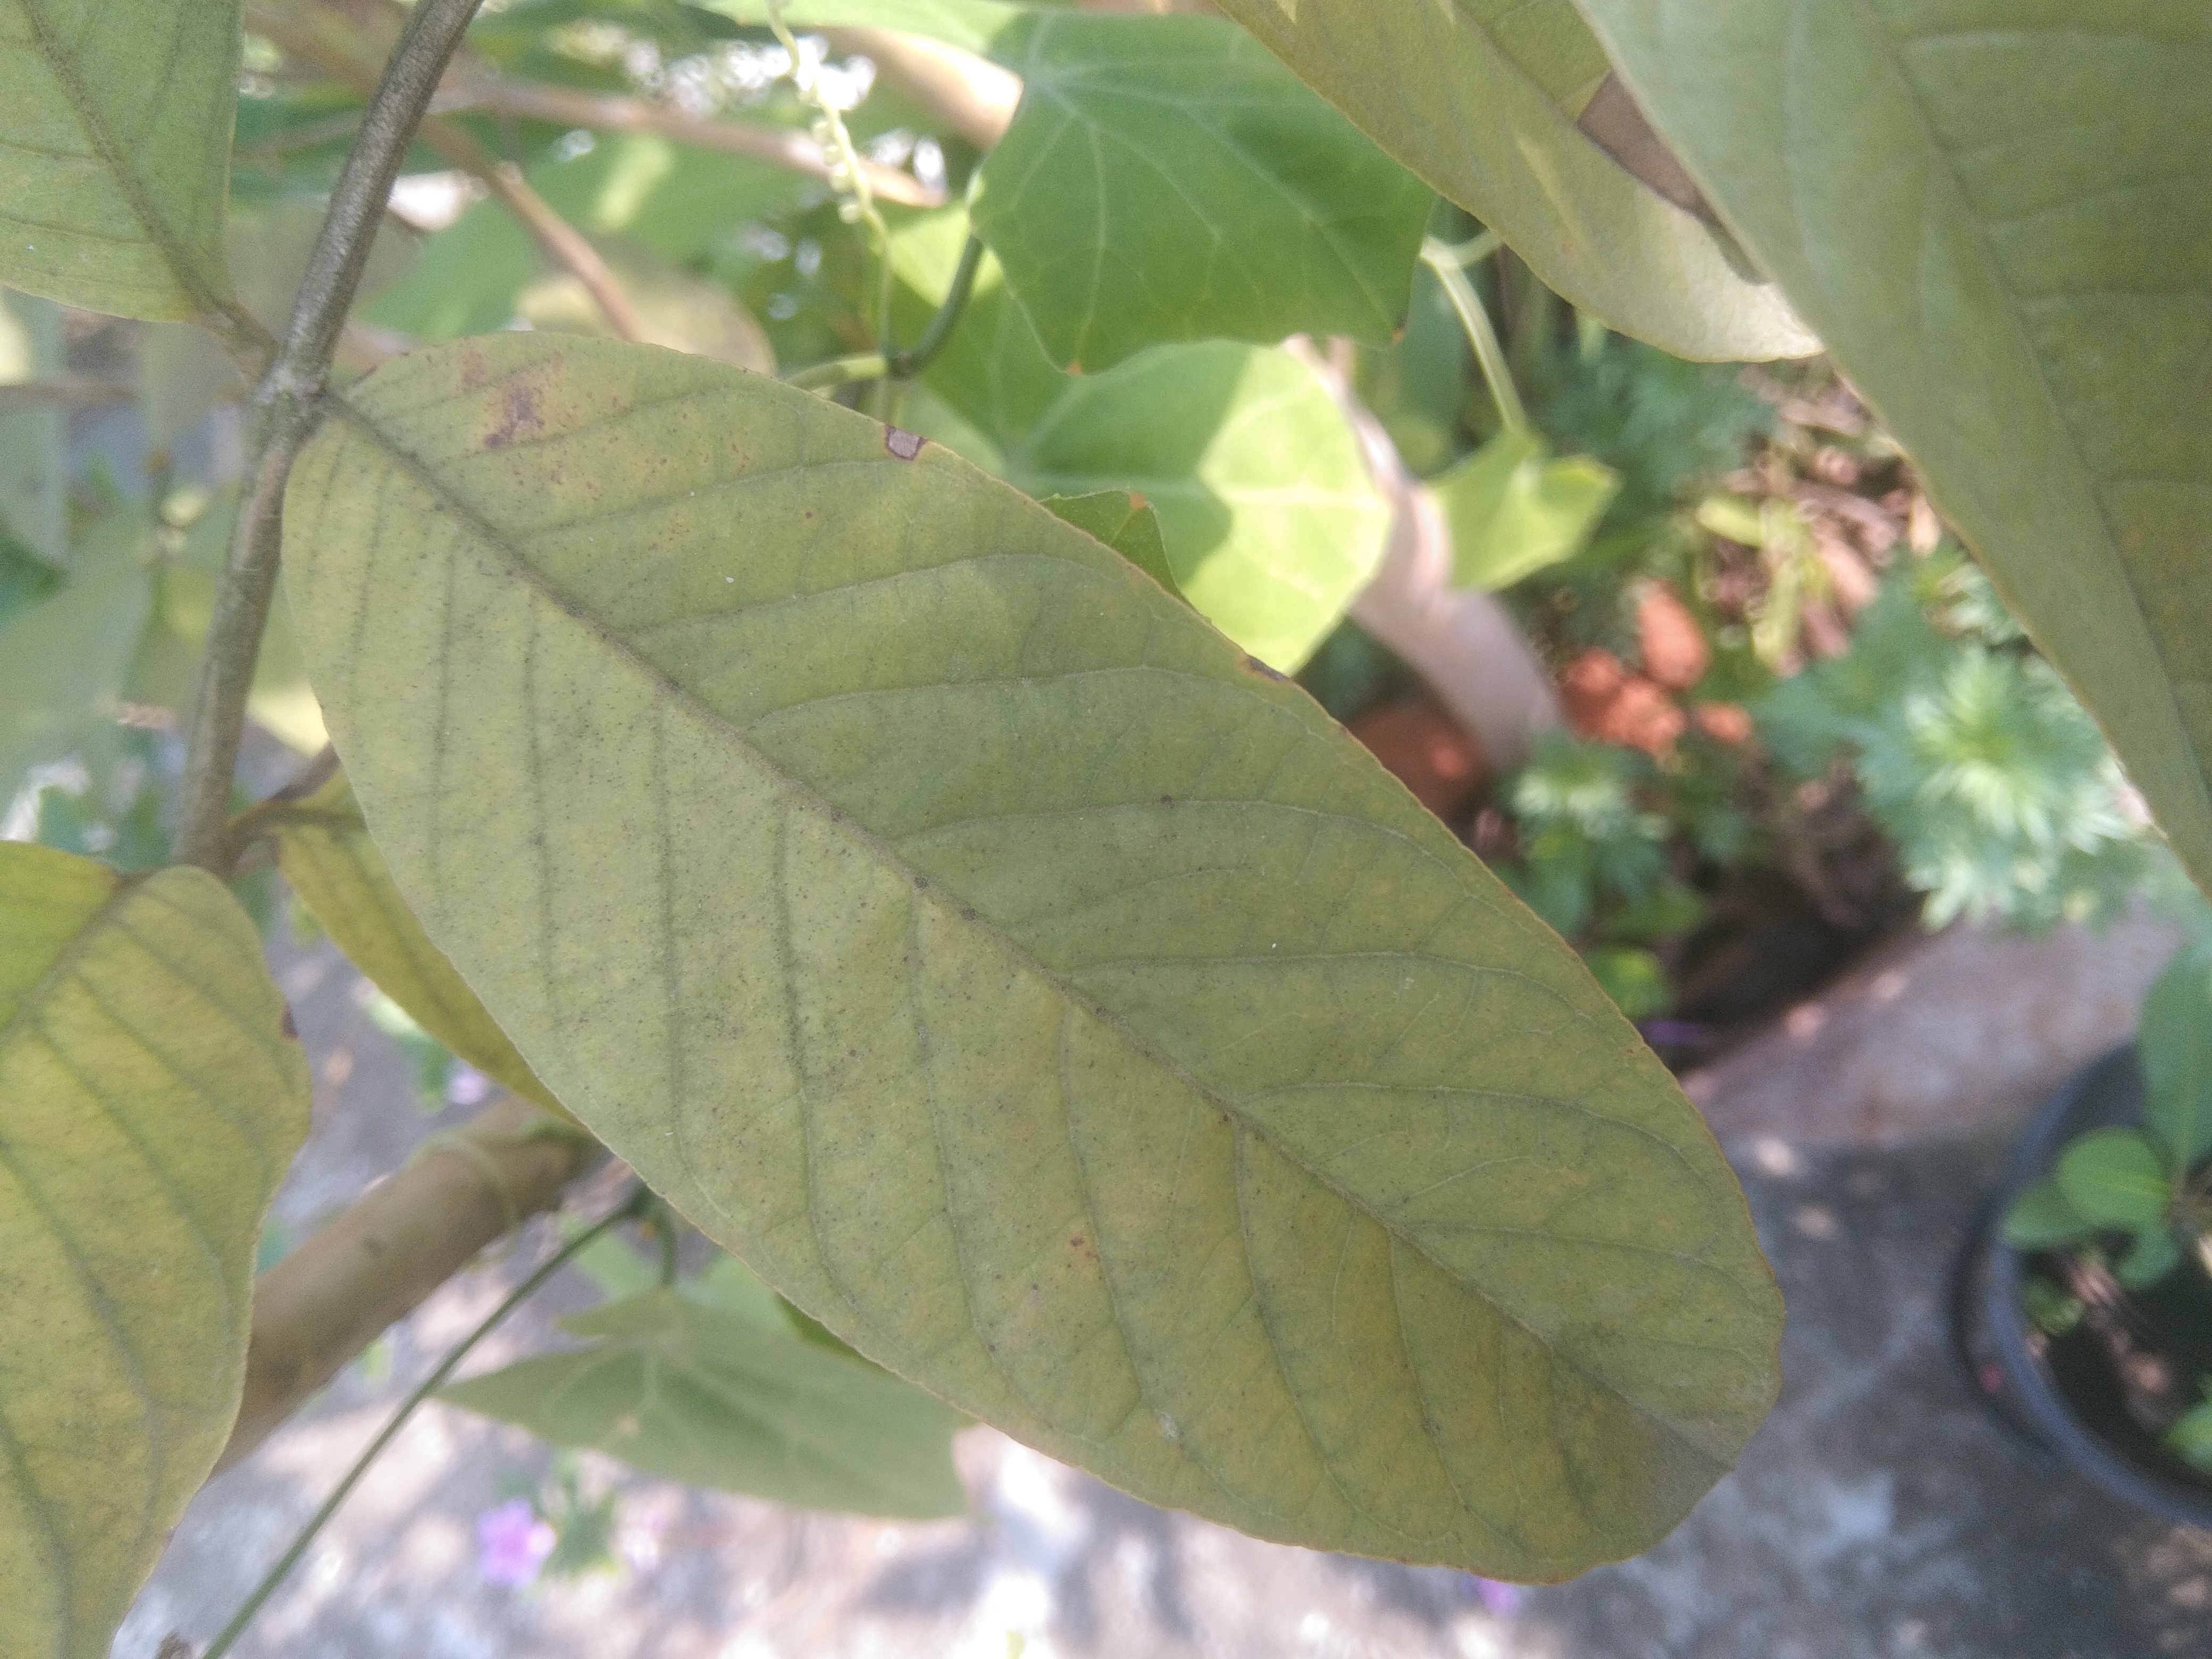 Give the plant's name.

guava
